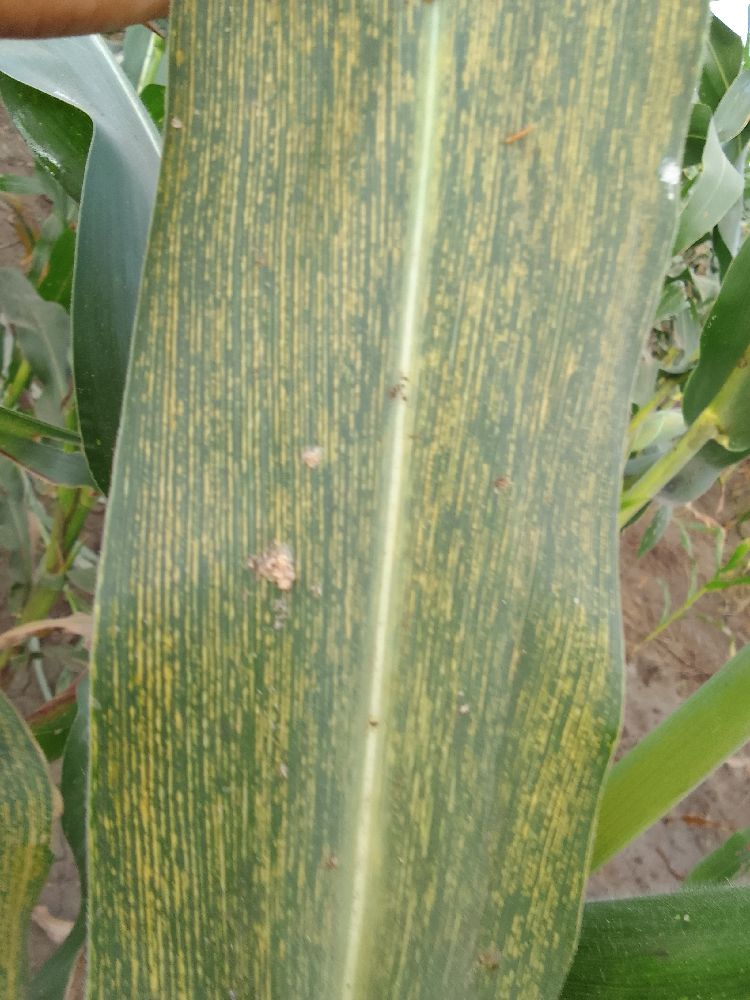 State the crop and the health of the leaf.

maize, maize streak virus
